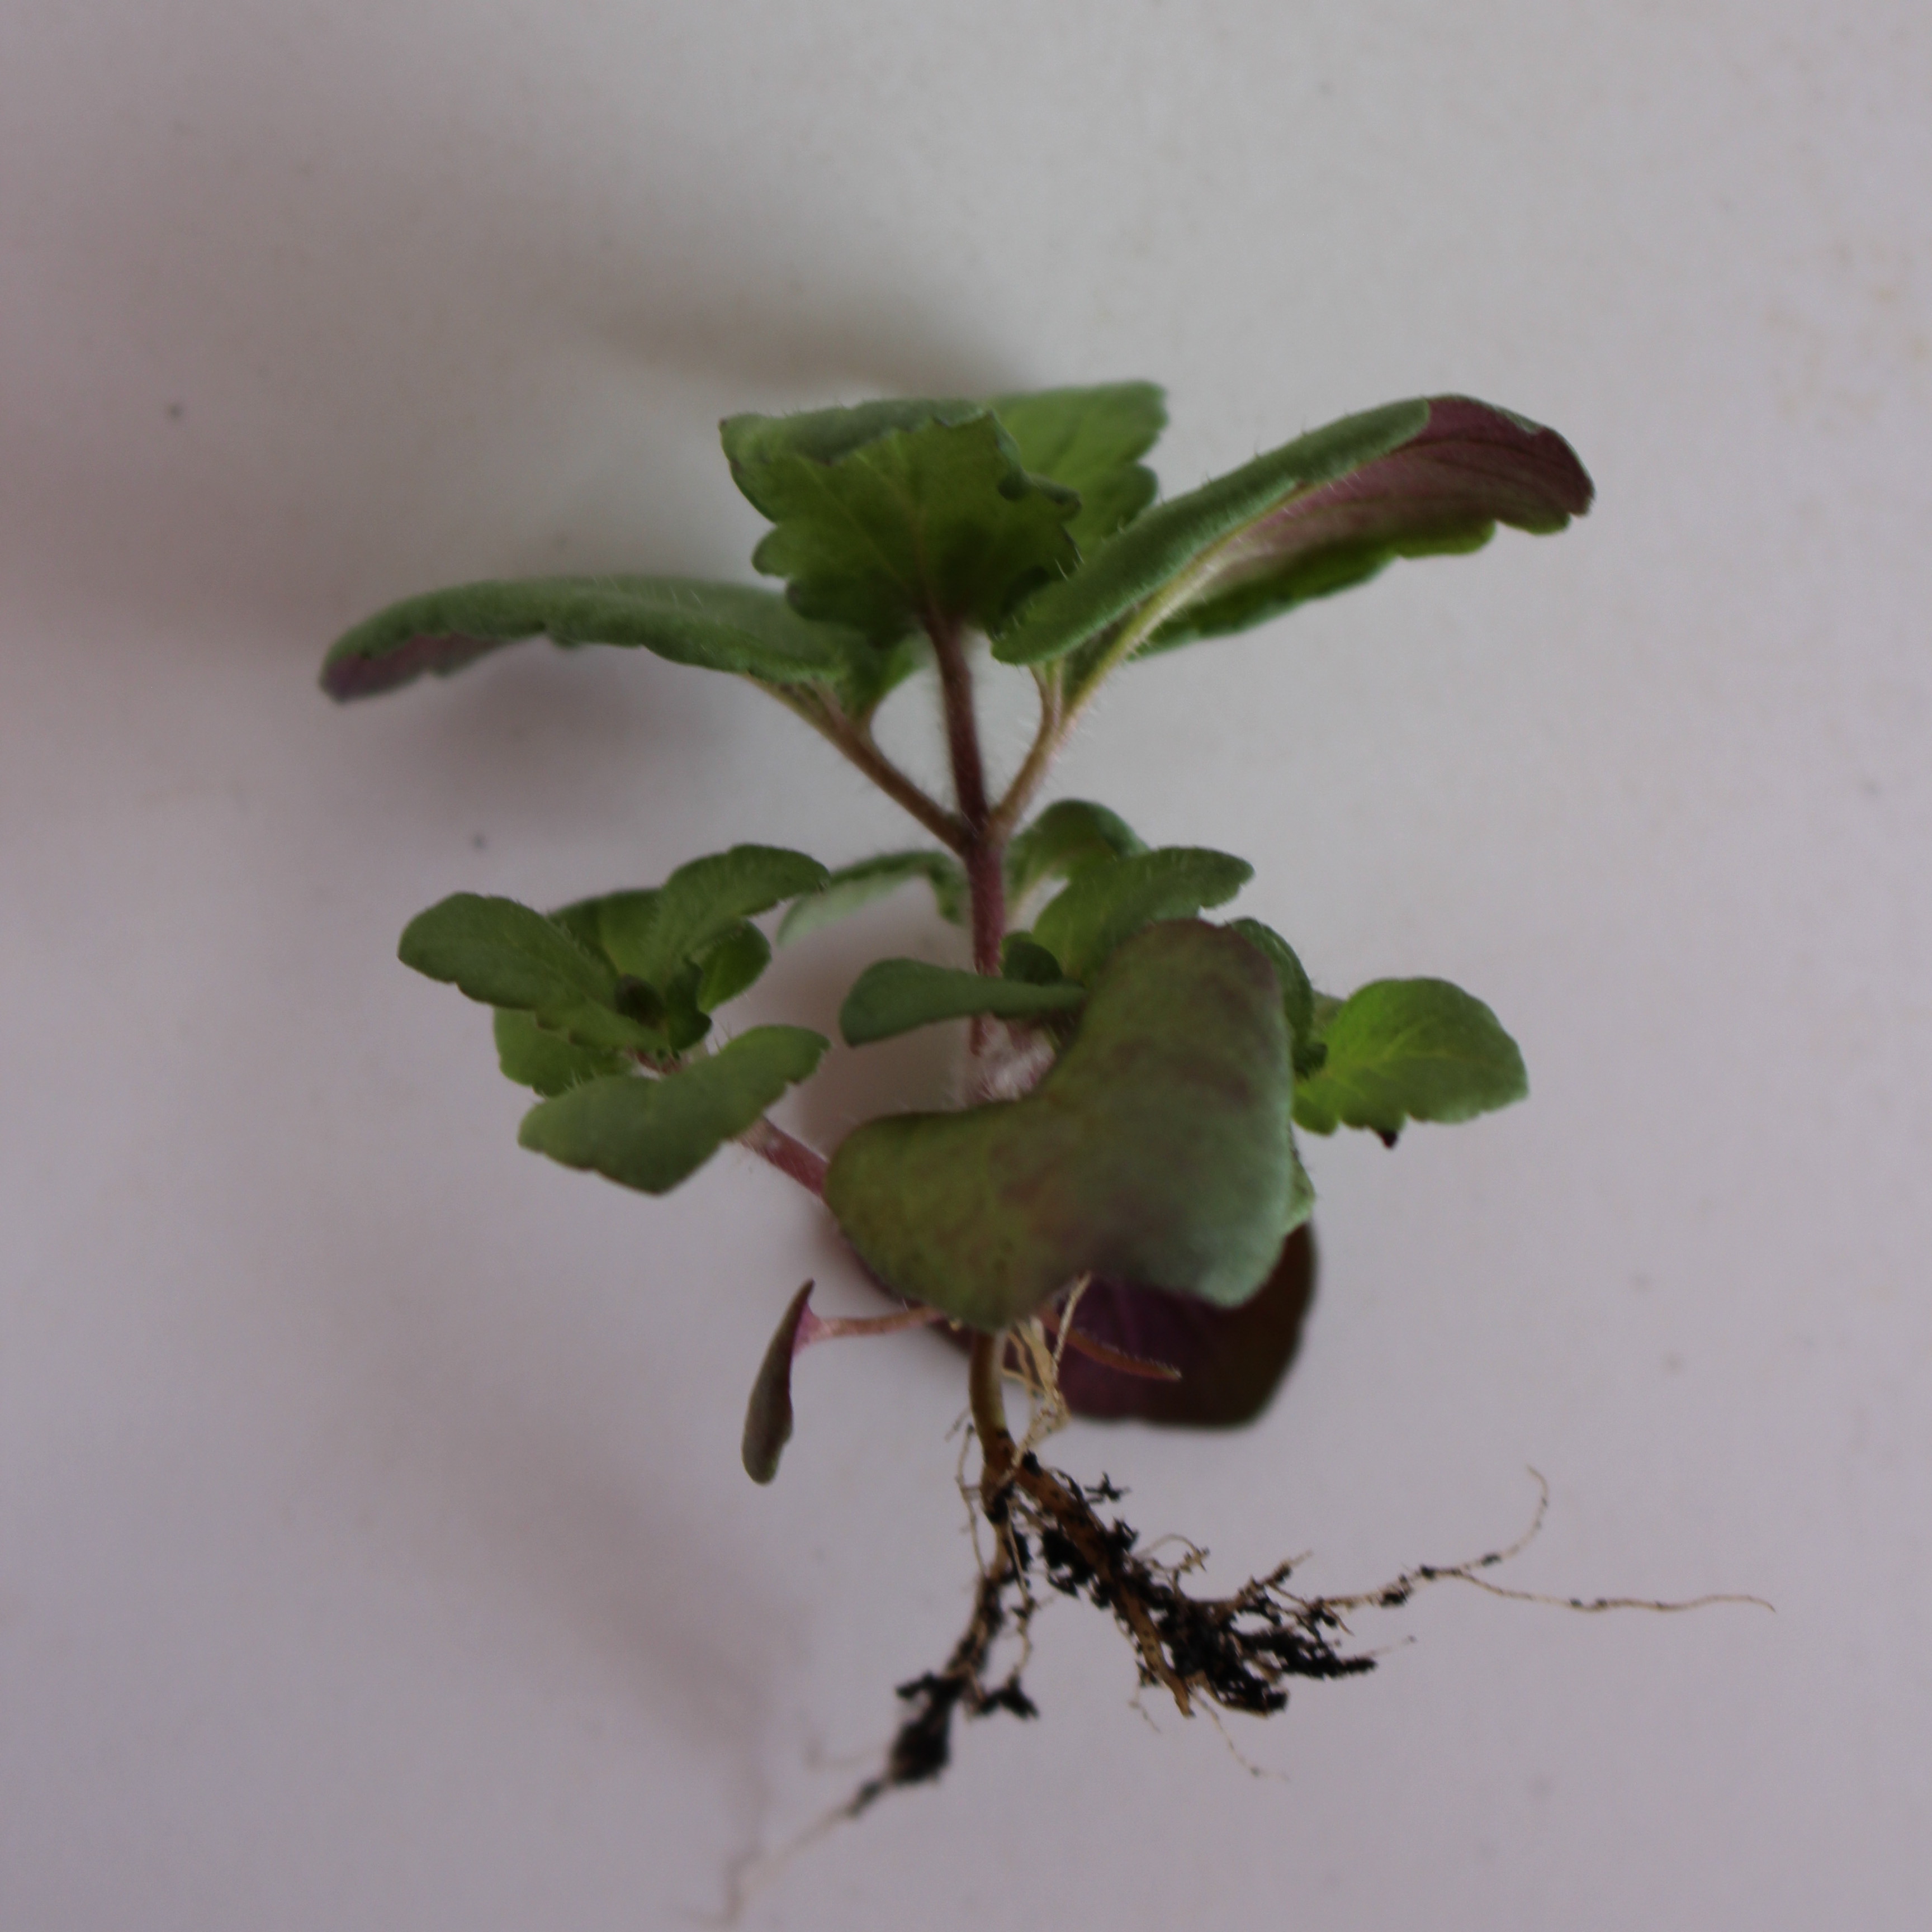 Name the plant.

Veronica persica
